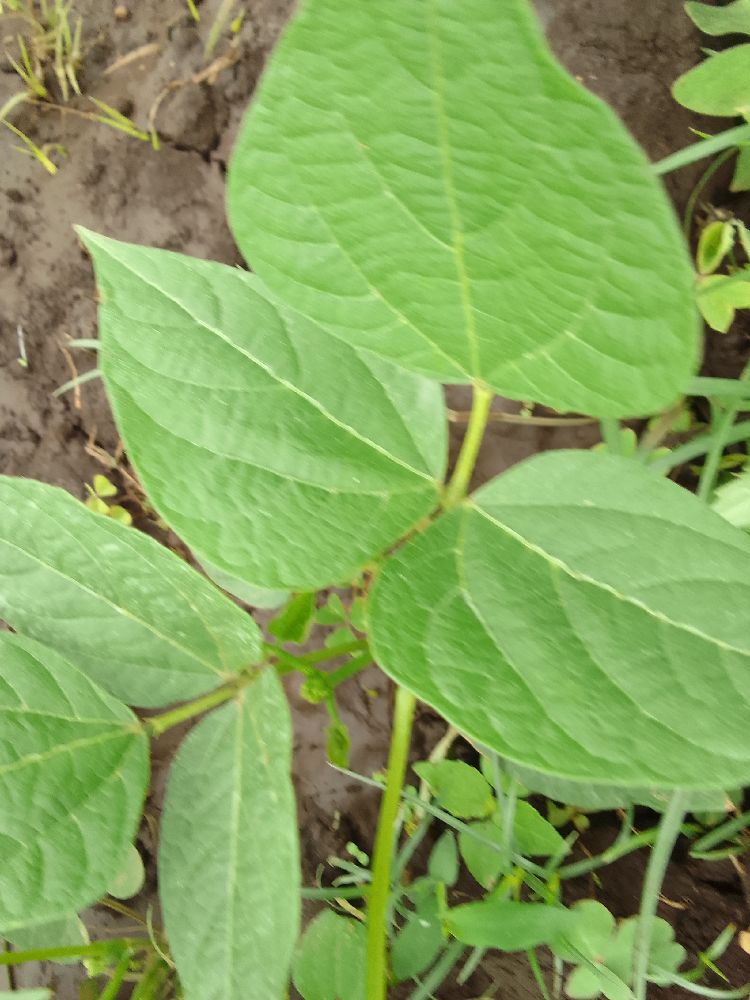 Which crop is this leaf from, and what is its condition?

common bean, healthy
